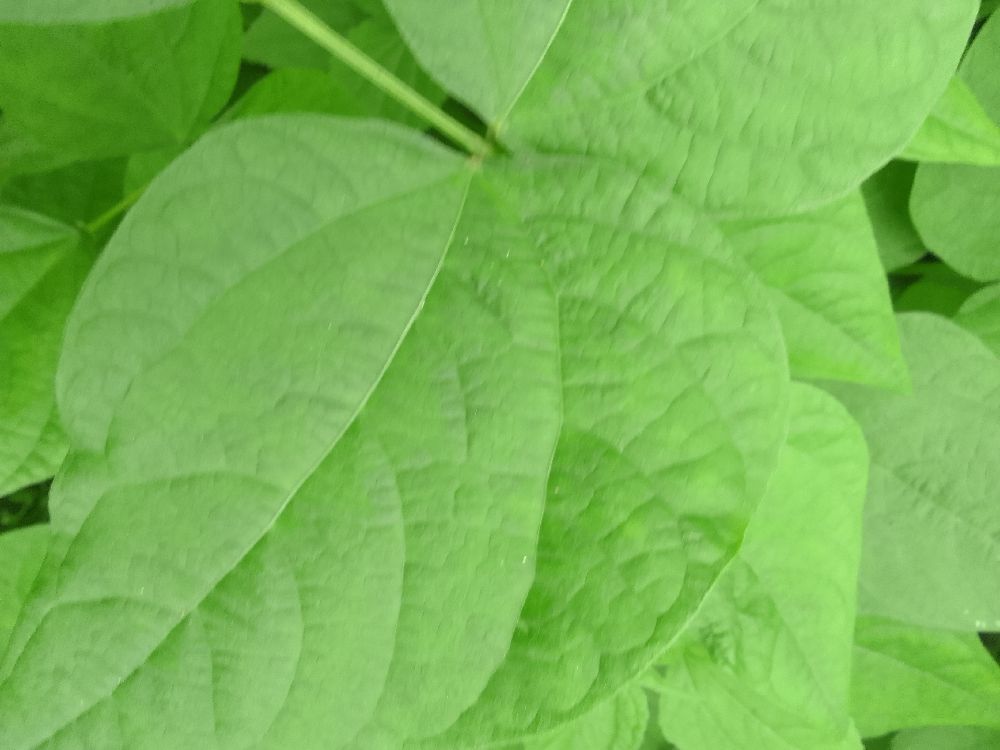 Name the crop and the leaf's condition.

common bean, healthy
